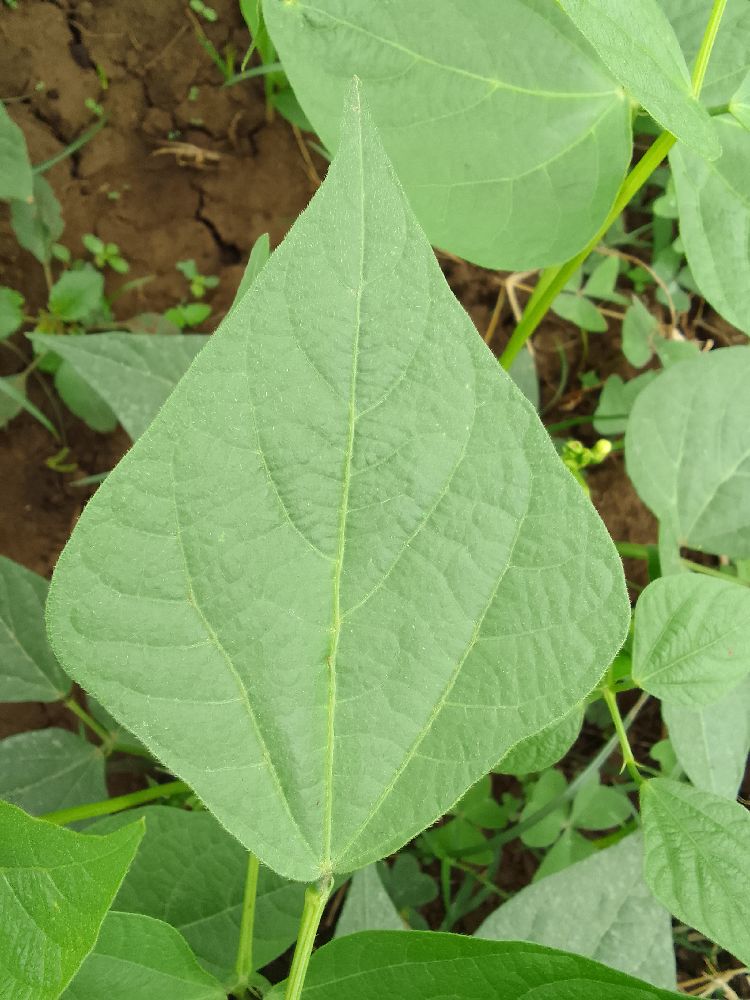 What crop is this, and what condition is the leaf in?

common bean, healthy
